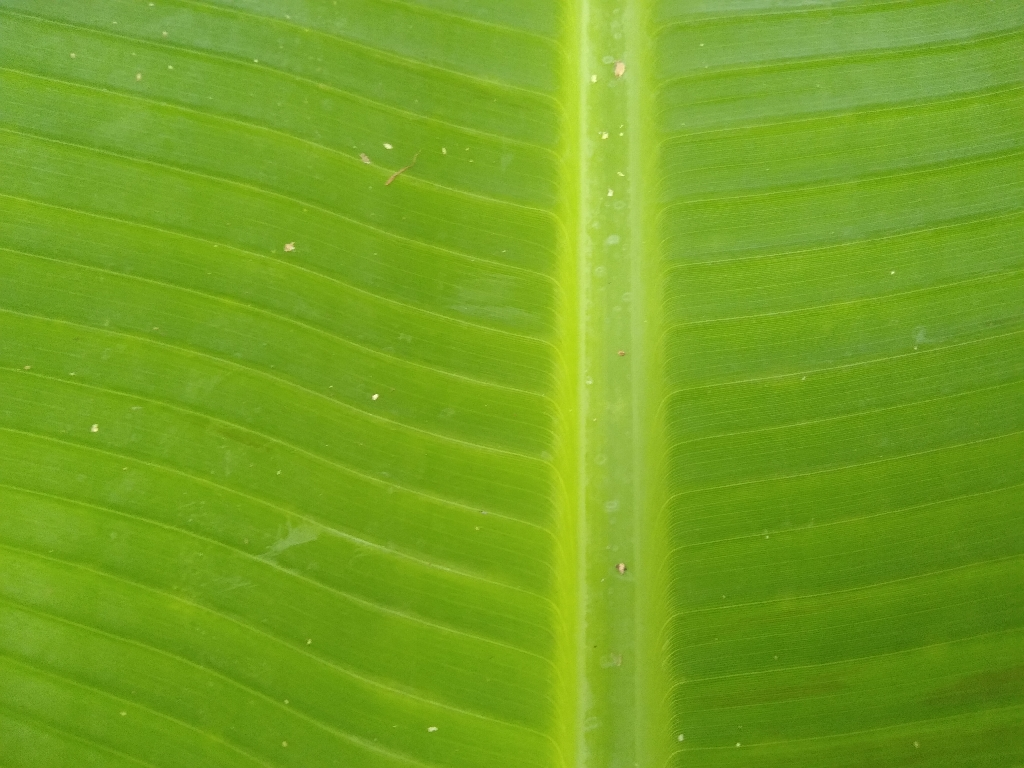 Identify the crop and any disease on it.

banana, healthy
